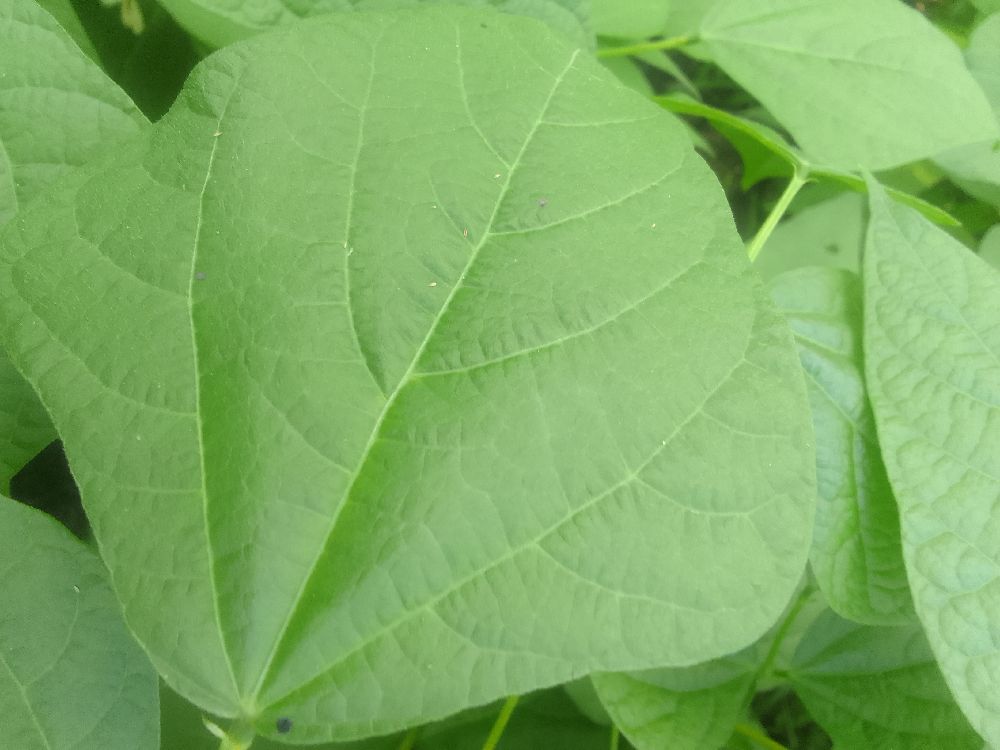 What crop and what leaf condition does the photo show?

common bean, healthy
